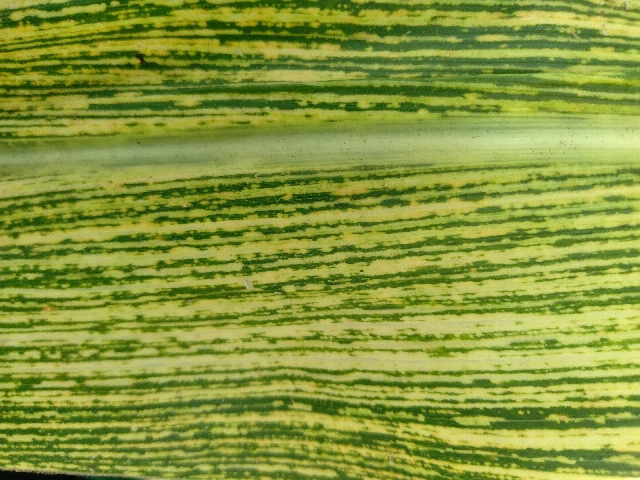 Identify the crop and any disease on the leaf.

maize, maize streak virus
